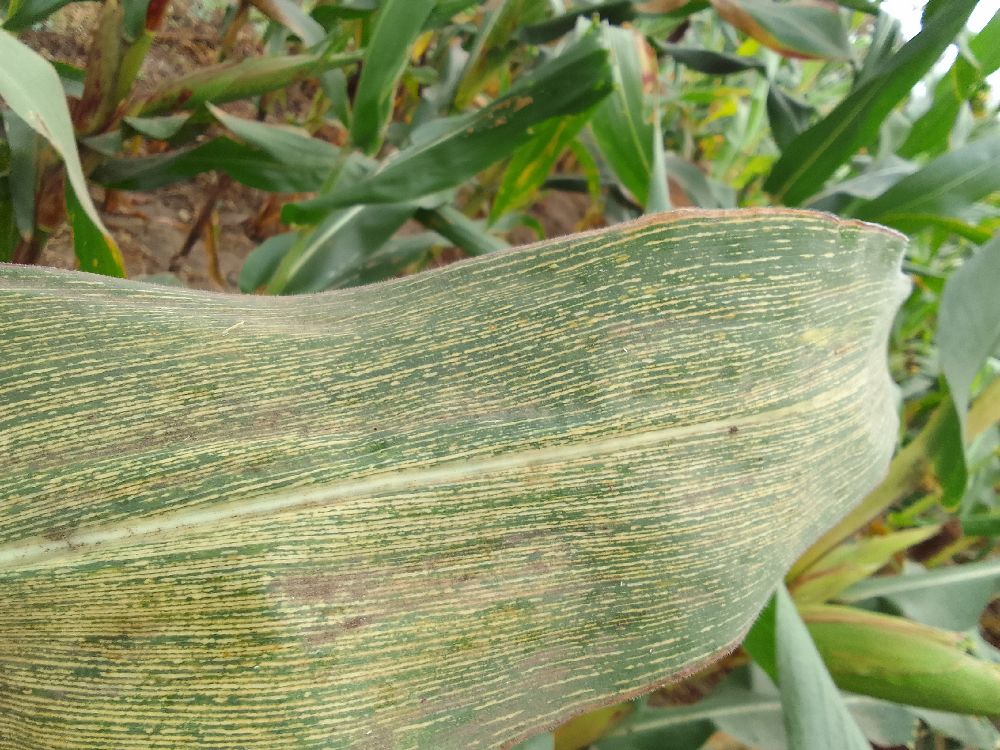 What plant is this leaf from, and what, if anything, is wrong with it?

maize, maize streak virus
